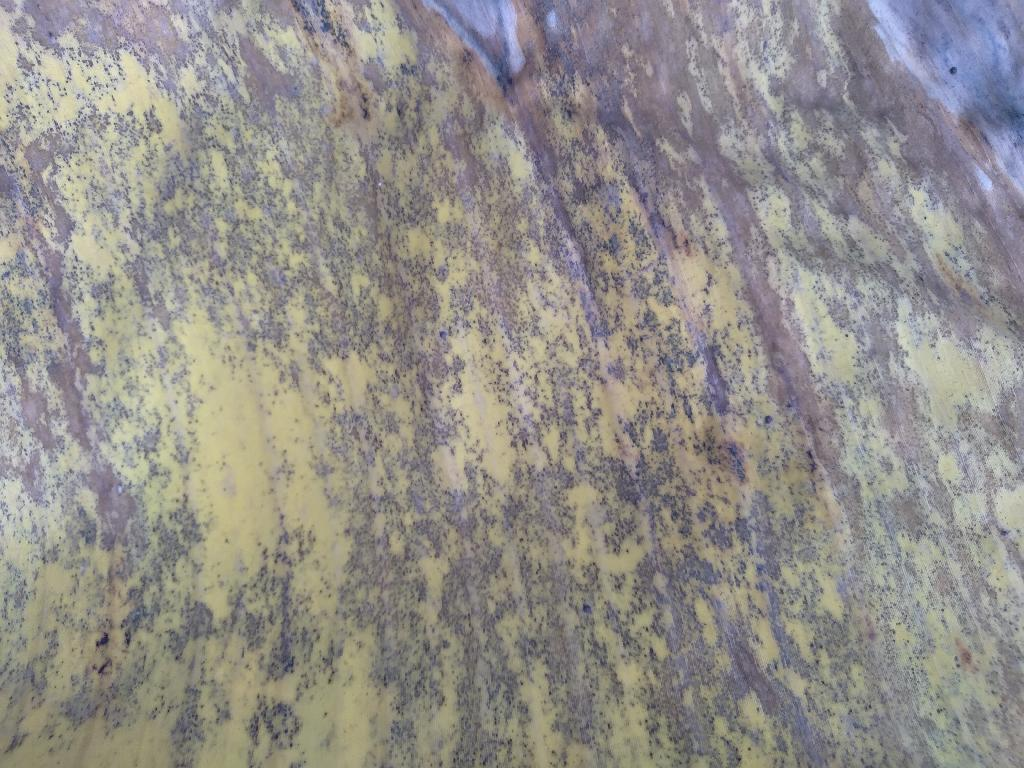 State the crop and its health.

banana, black sigatoka
